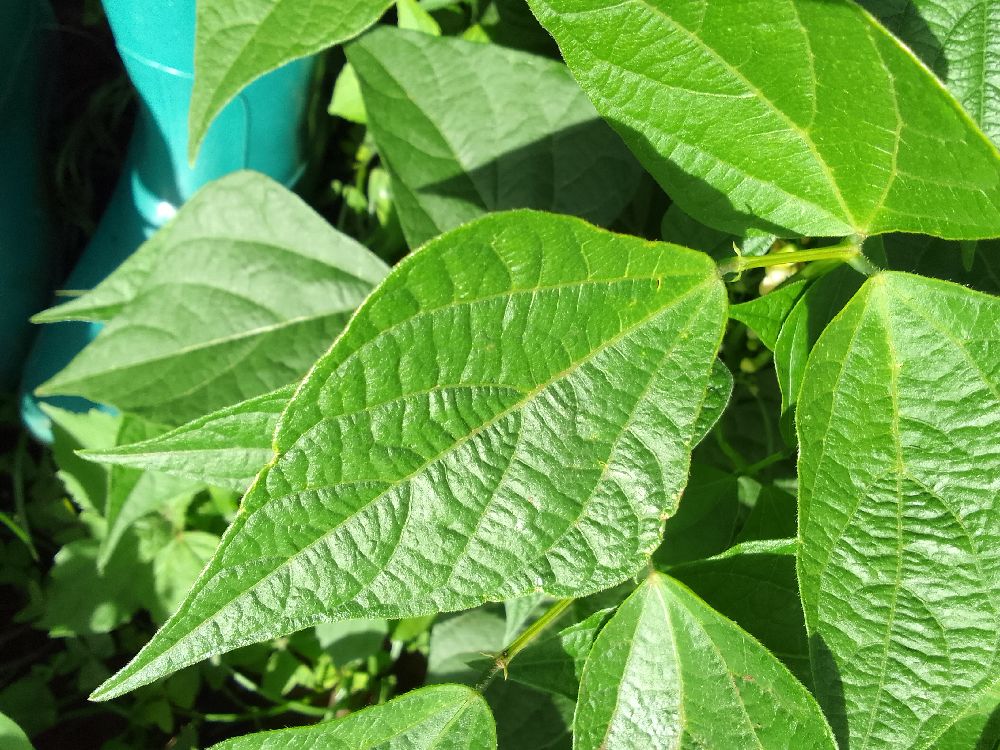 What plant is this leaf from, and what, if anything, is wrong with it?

common bean, healthy
